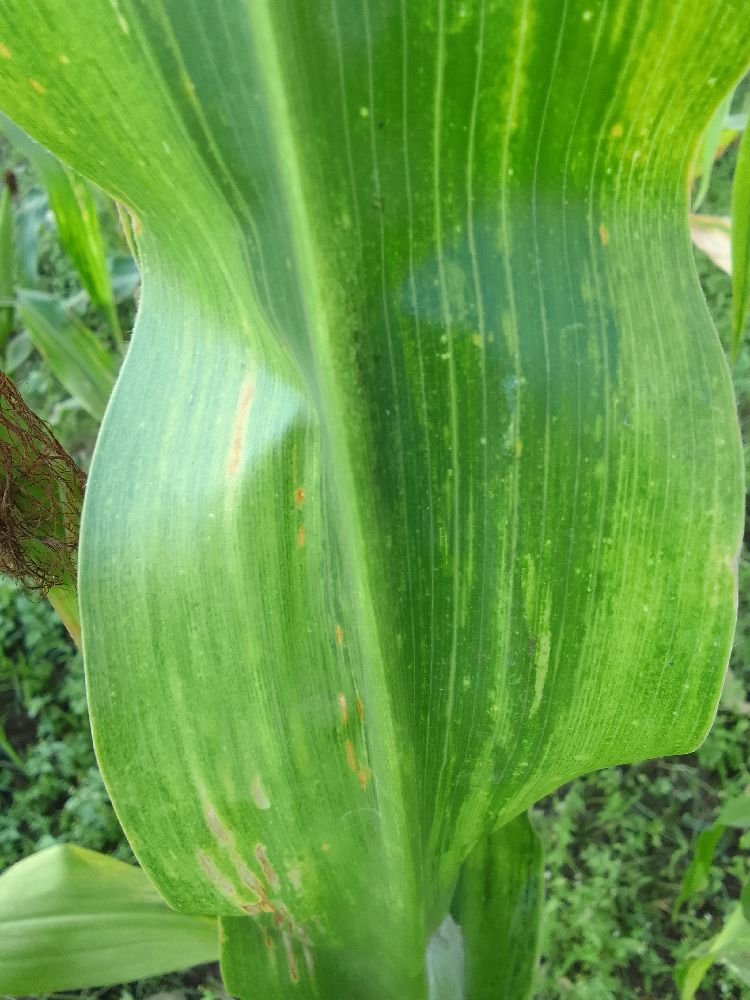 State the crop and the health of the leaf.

maize, maize lethal necrosis
